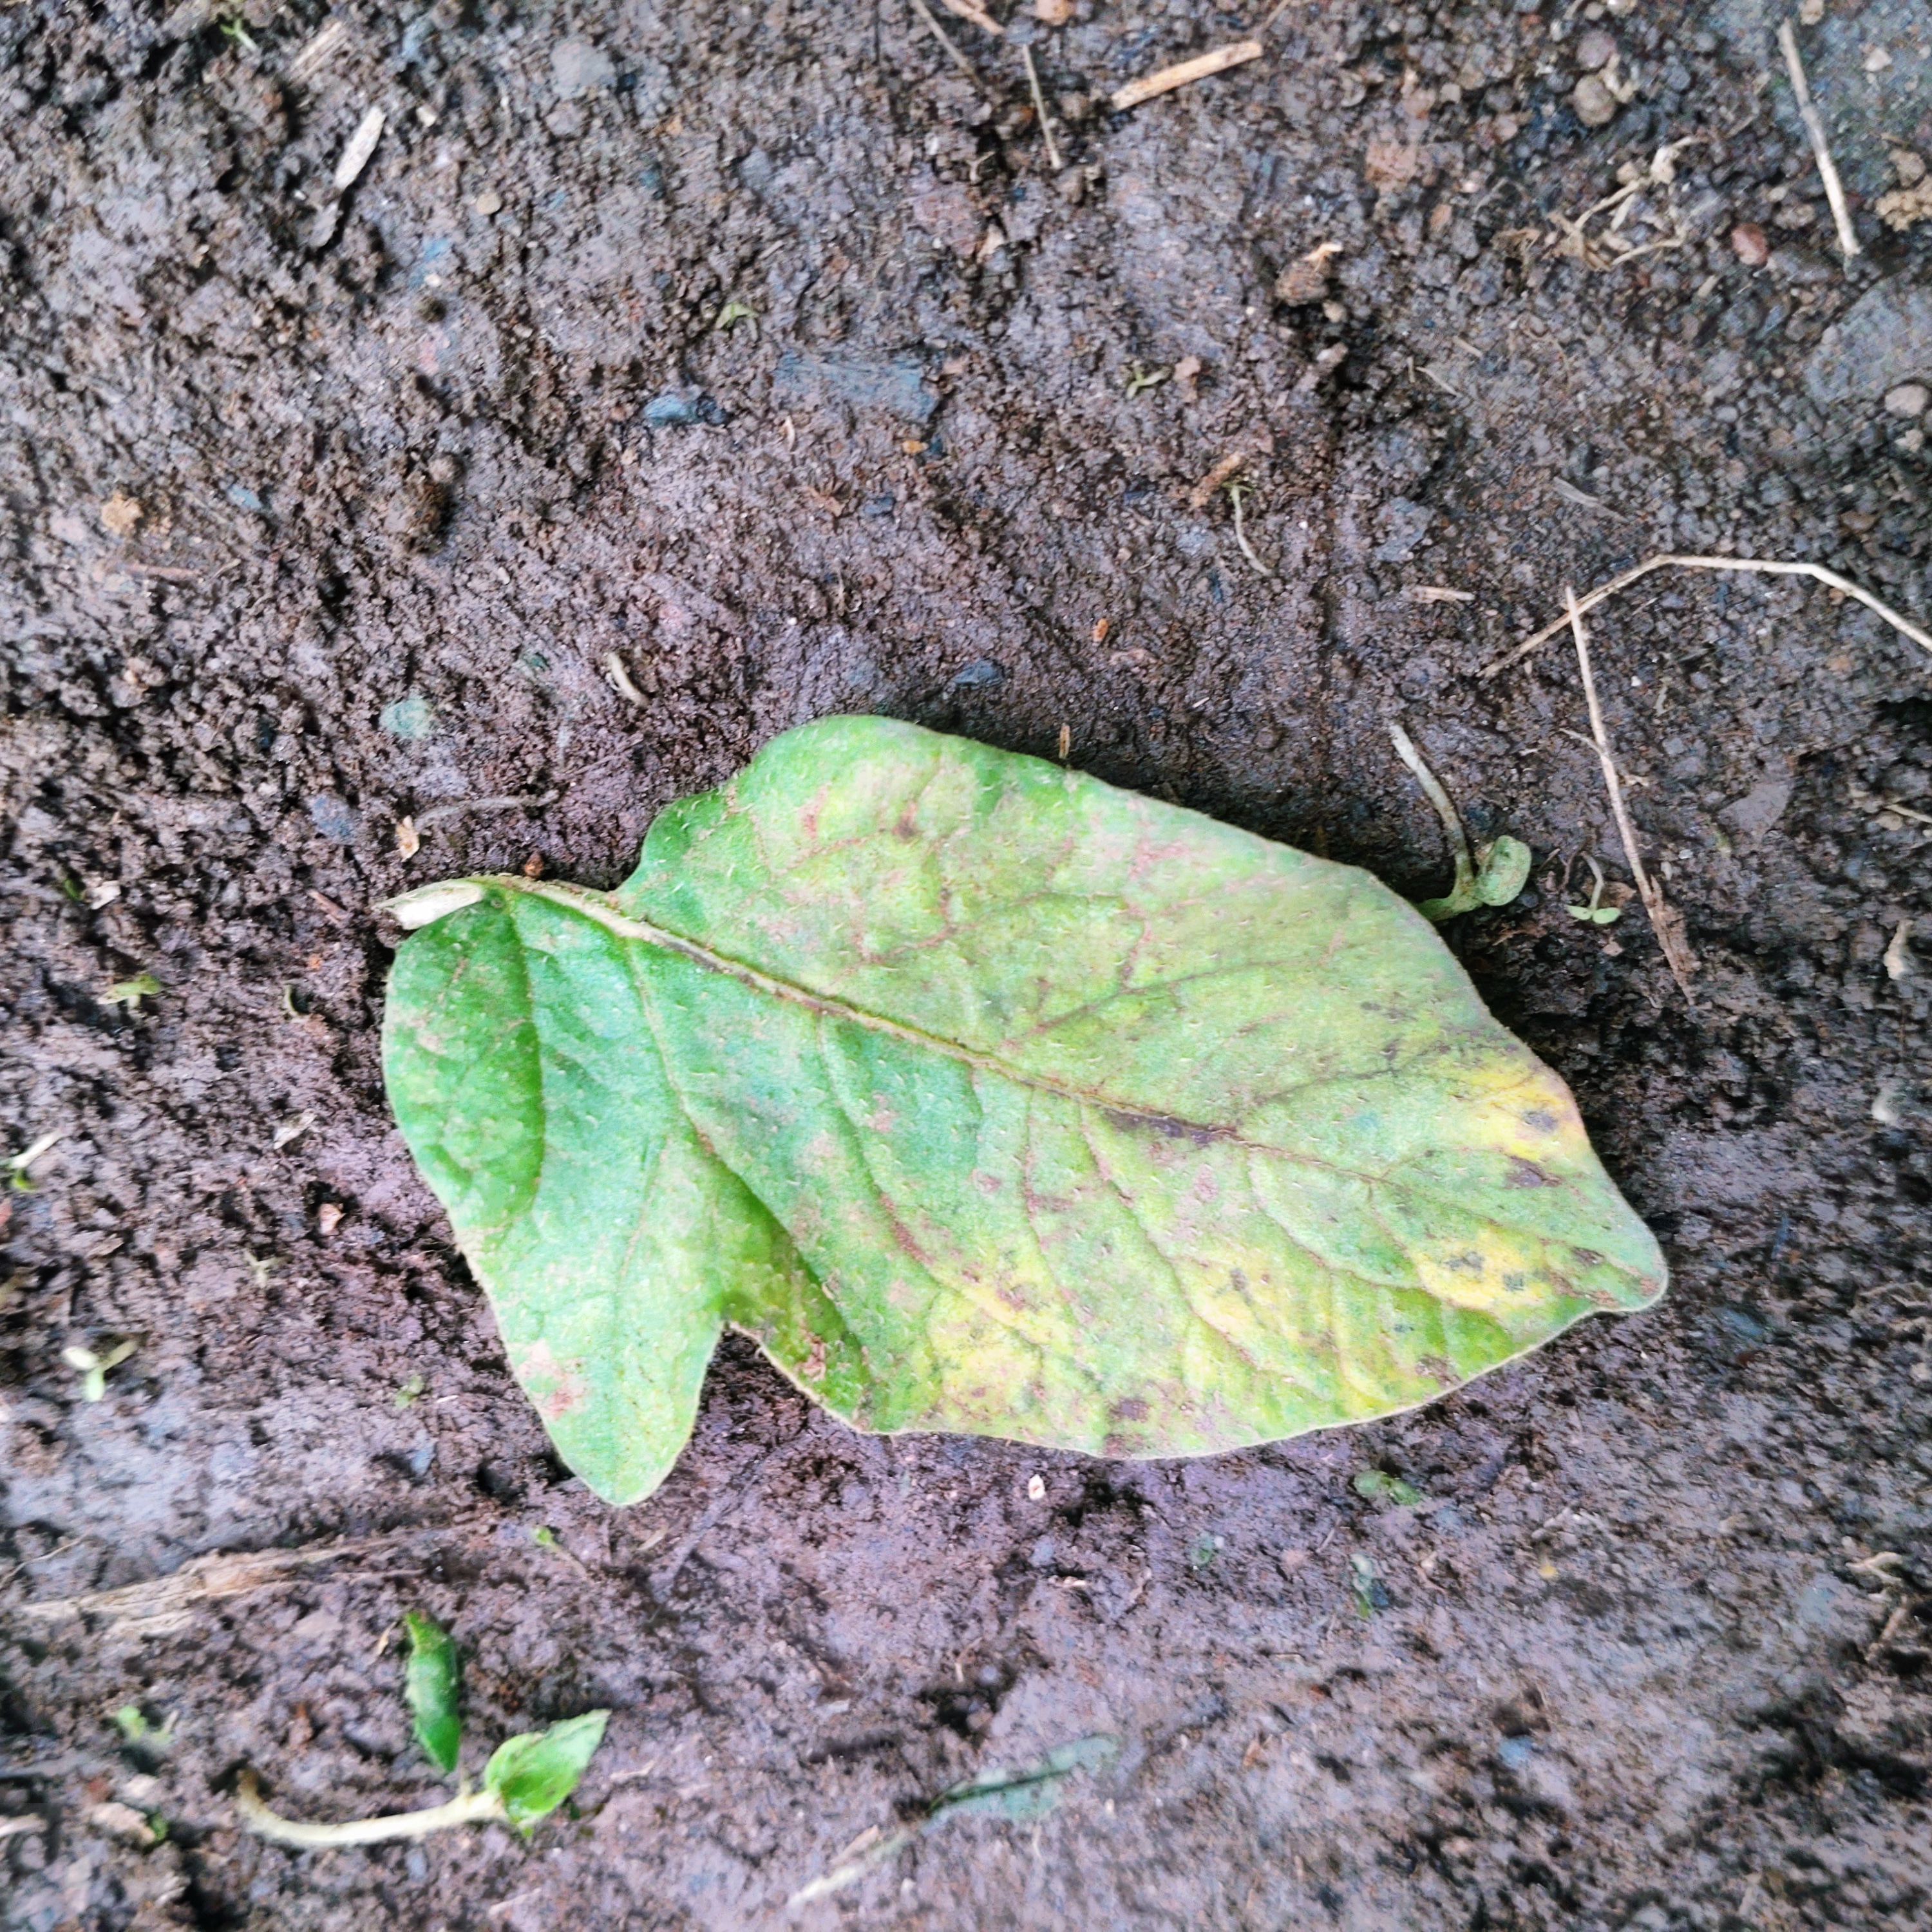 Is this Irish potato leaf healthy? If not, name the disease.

late blight
